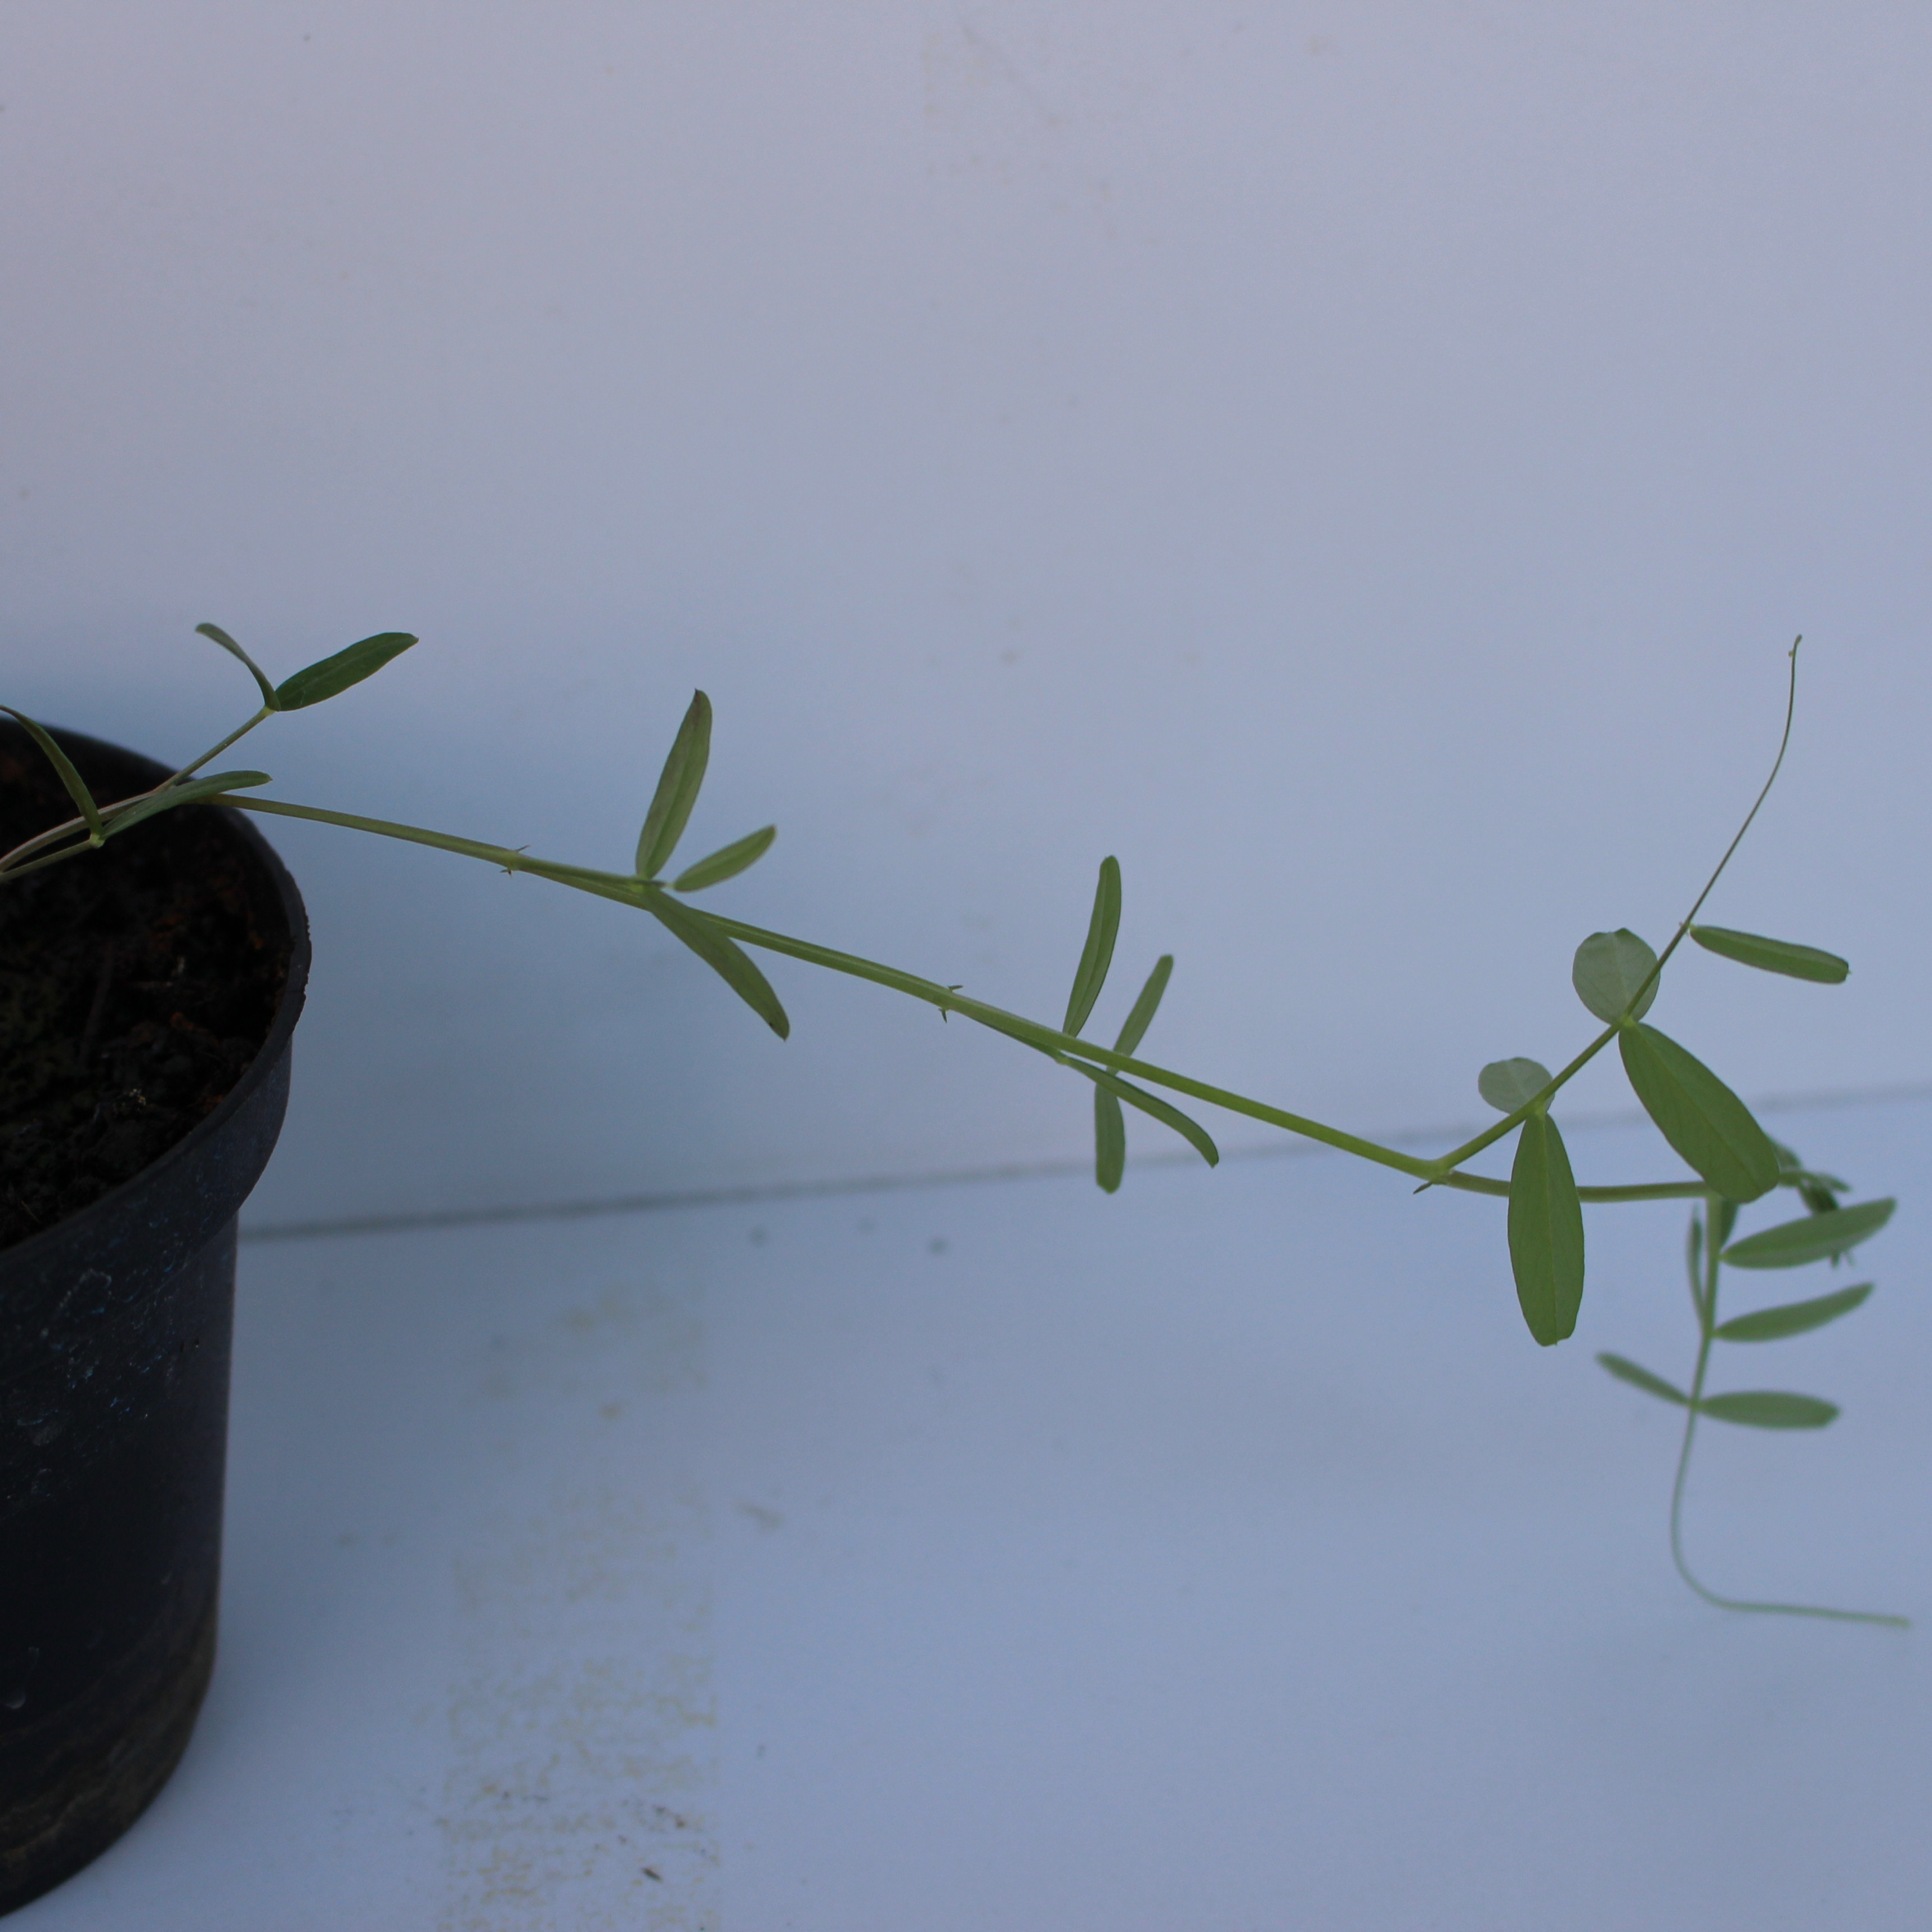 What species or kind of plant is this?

Vicia sativa
